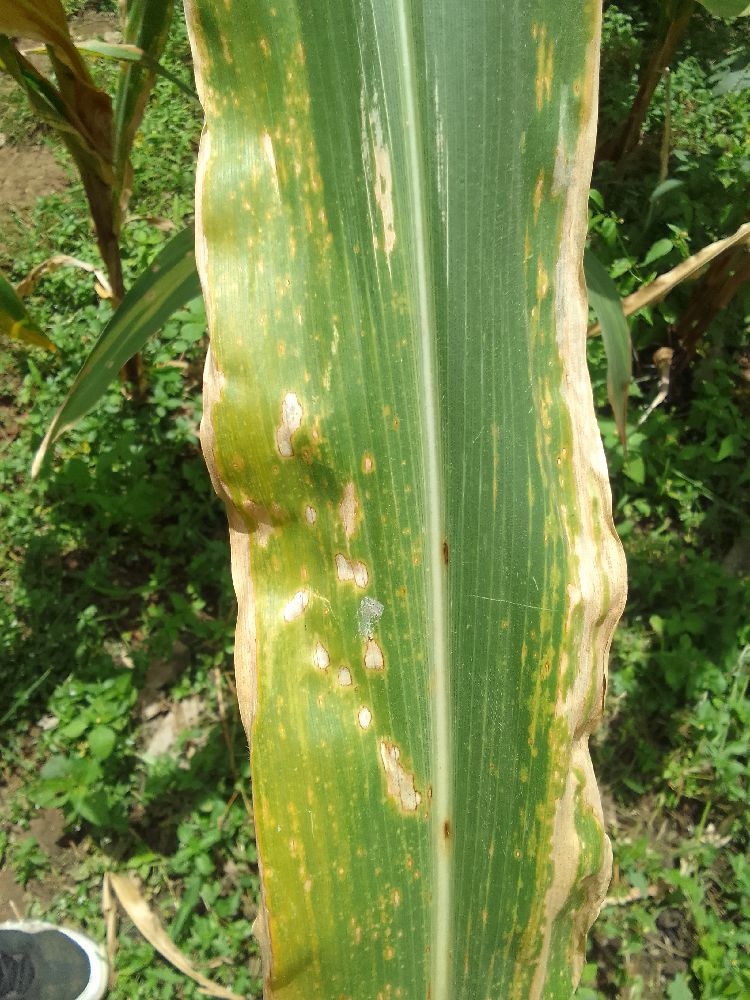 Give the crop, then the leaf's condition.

maize, maize lethal necrosis
